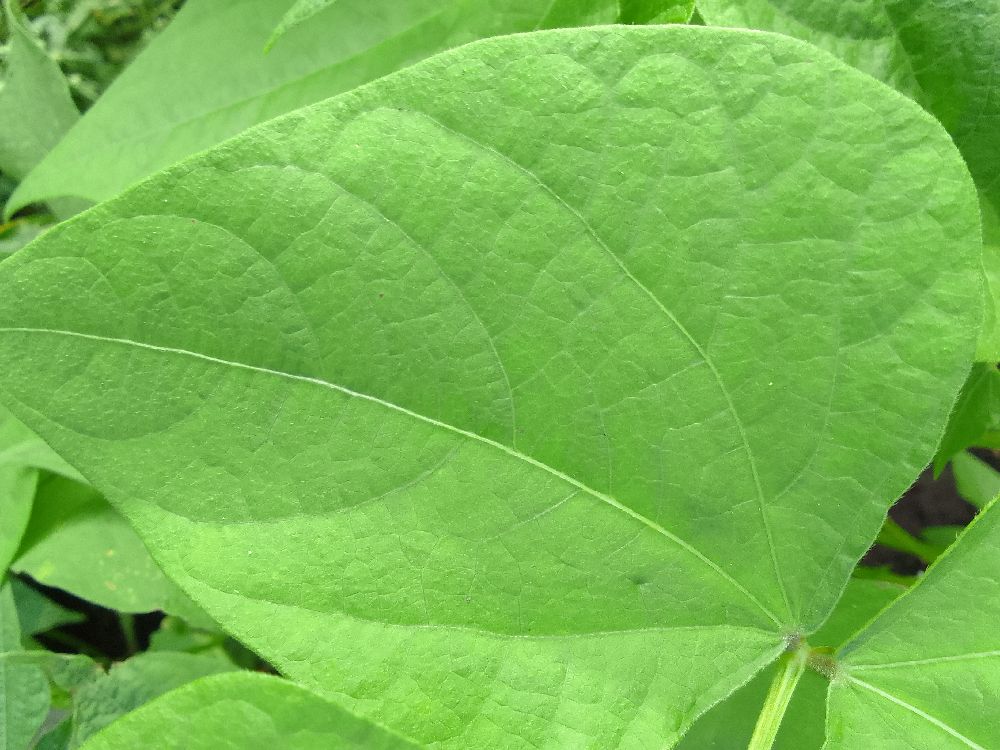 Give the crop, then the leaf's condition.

common bean, healthy
